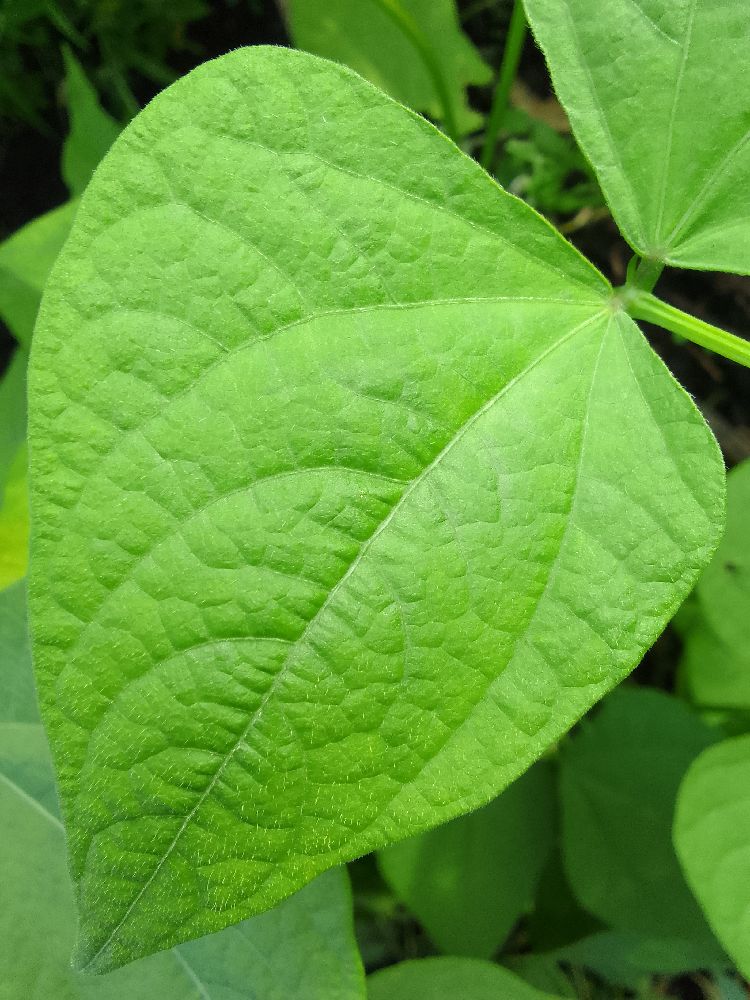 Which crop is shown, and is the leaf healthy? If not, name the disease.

common bean, healthy
